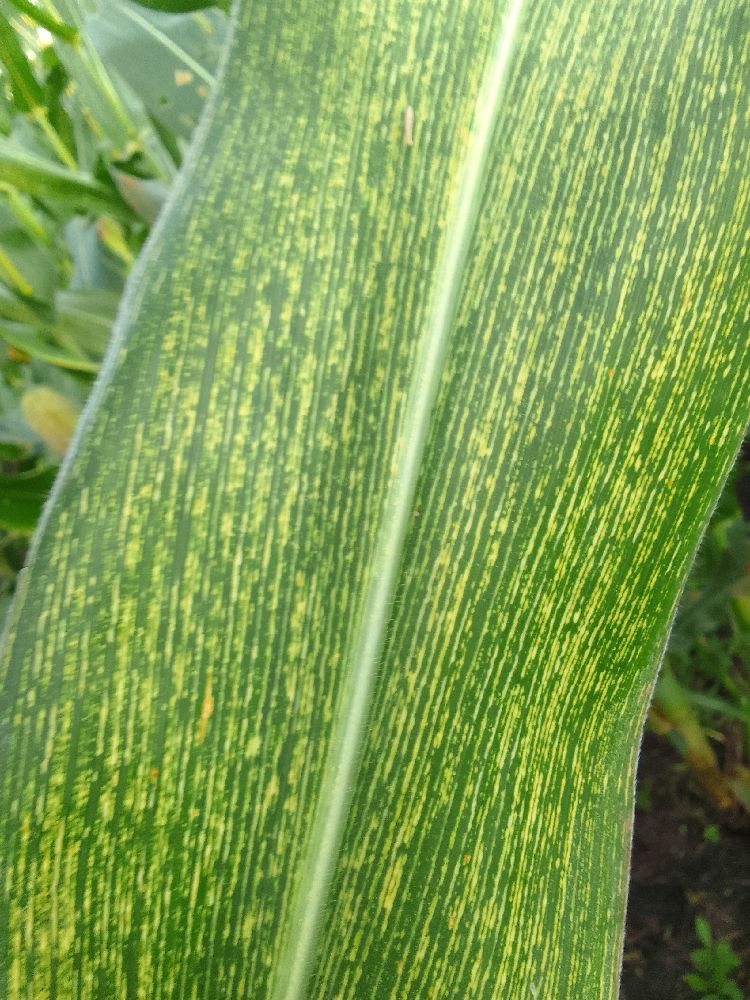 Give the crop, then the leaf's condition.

maize, maize streak virus
